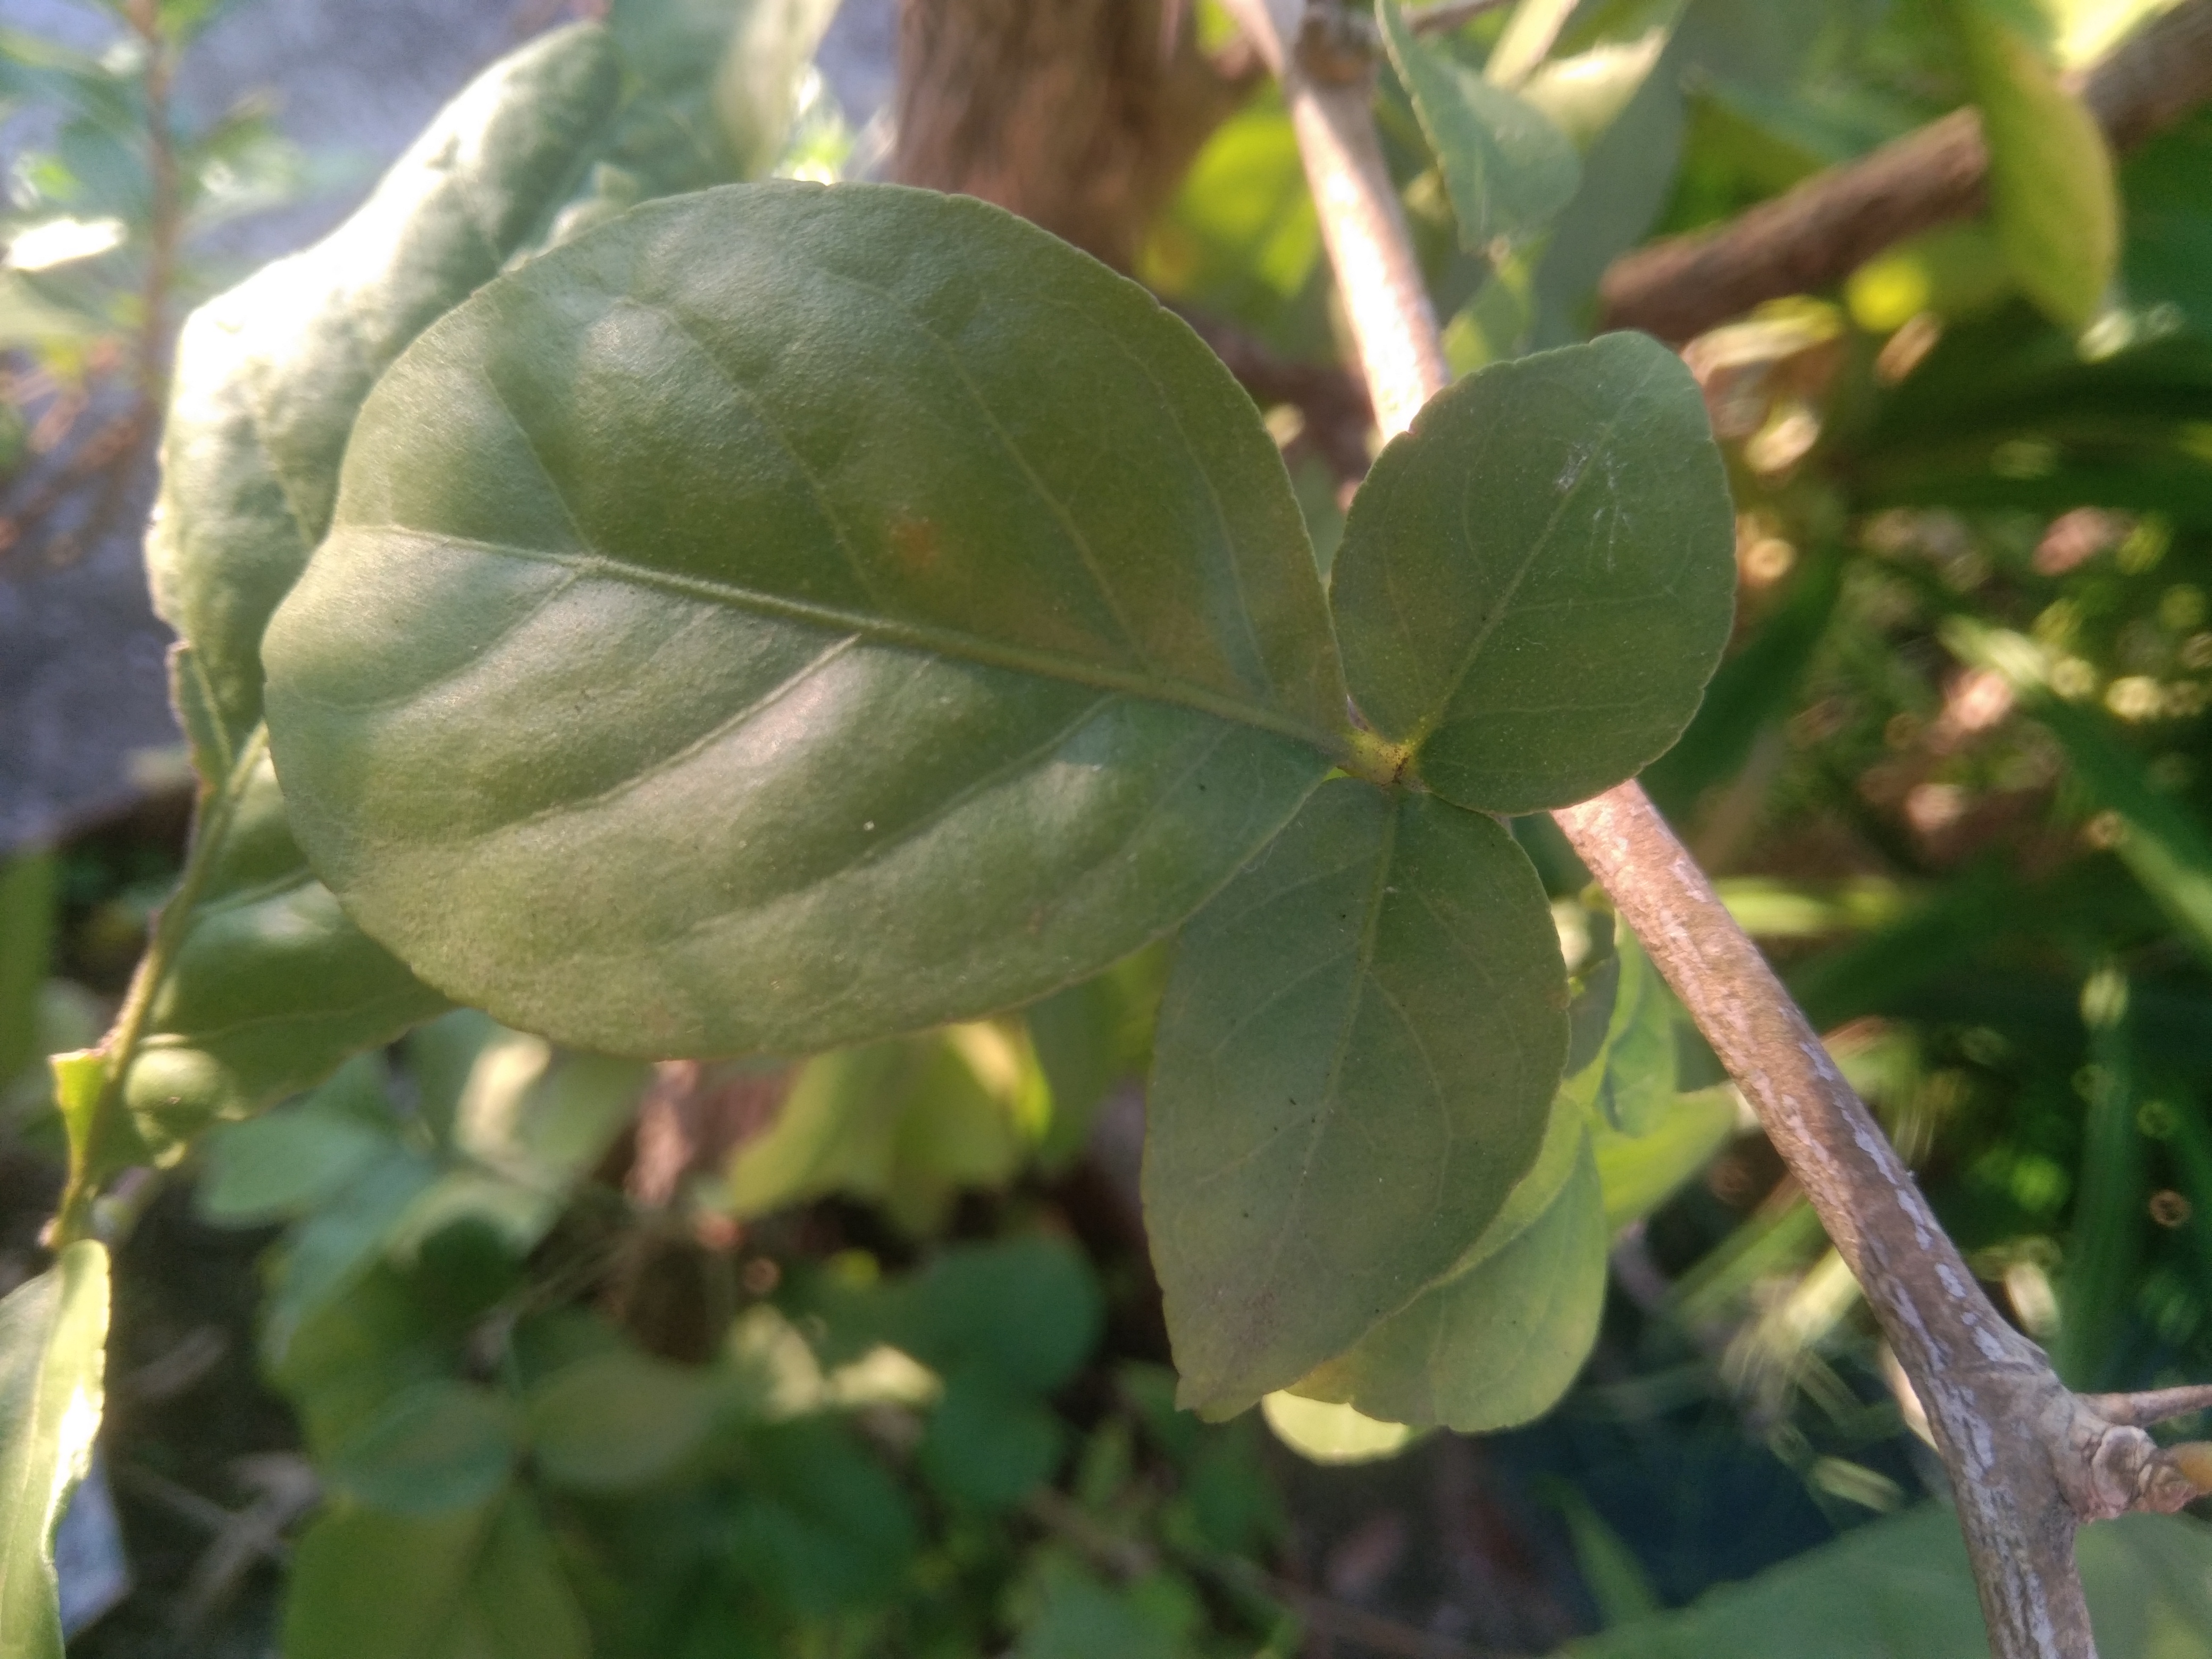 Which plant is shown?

wood apple
